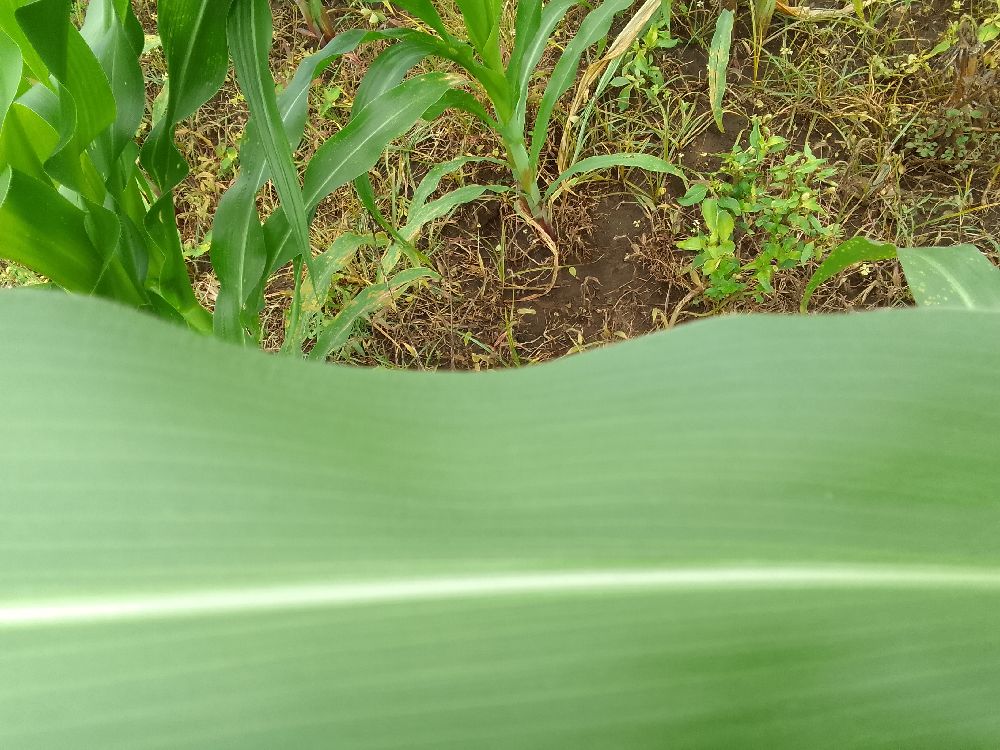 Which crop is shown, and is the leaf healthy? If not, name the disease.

maize, healthy
